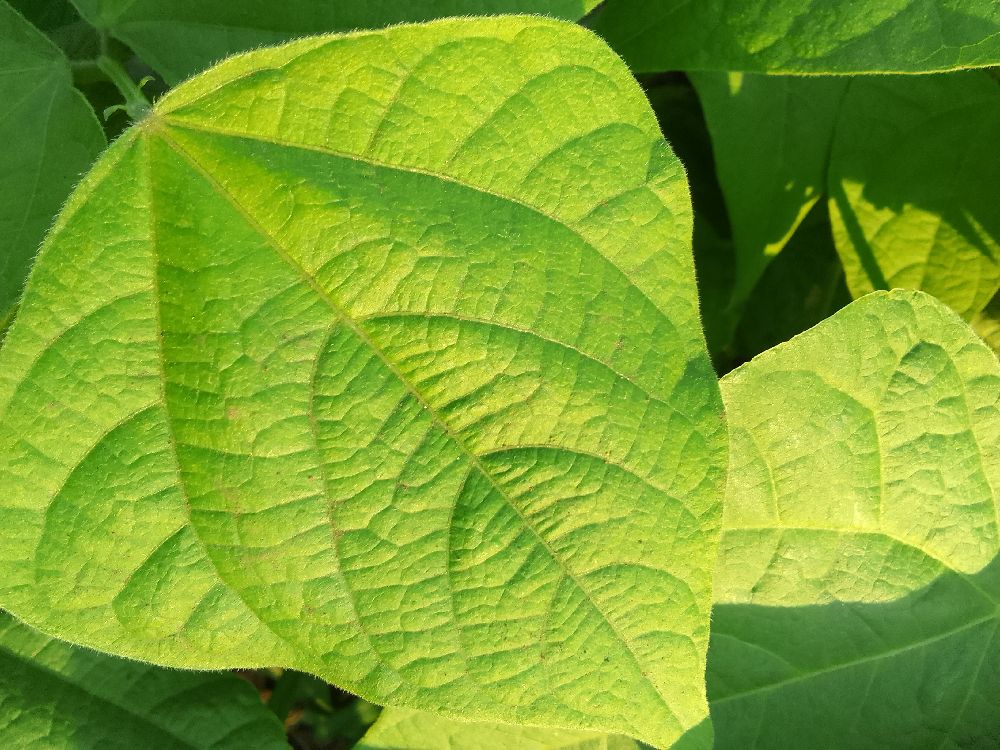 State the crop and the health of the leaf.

common bean, healthy
